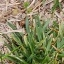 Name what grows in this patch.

grass
